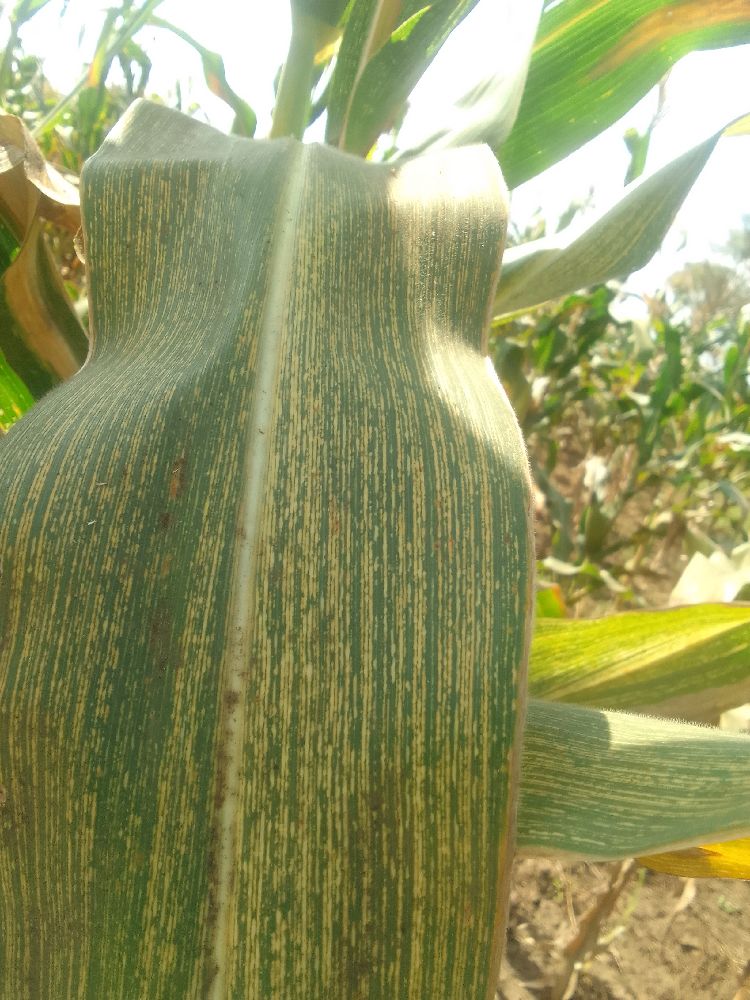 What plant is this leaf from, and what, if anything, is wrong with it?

maize, maize streak virus
